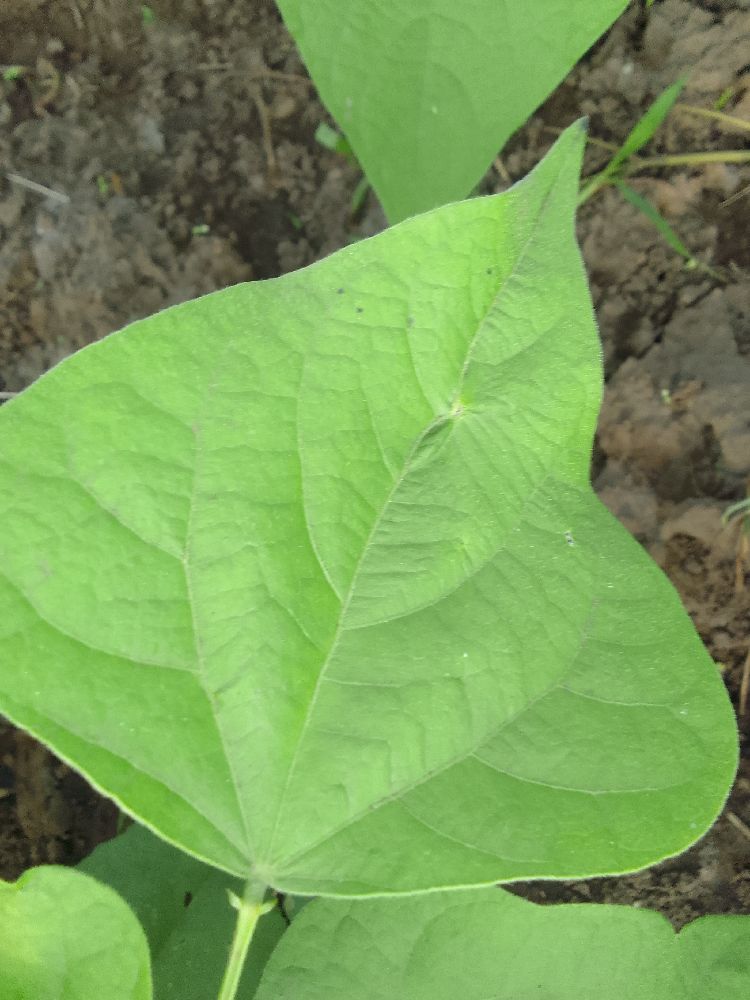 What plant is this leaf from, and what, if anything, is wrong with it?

common bean, healthy
